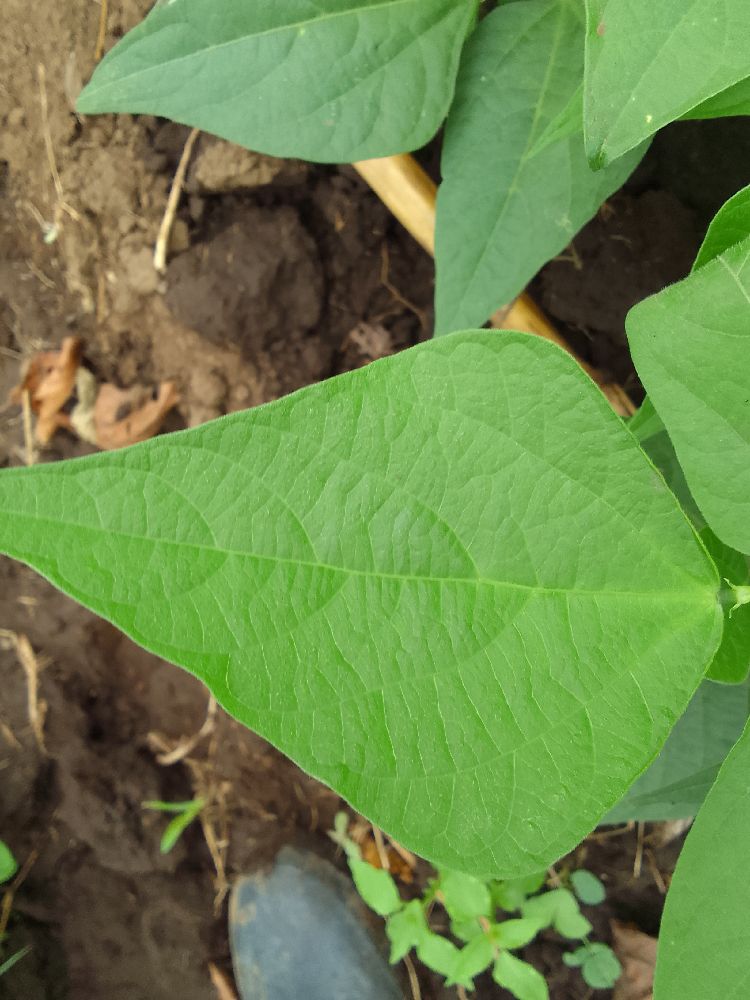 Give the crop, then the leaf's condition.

common bean, healthy
